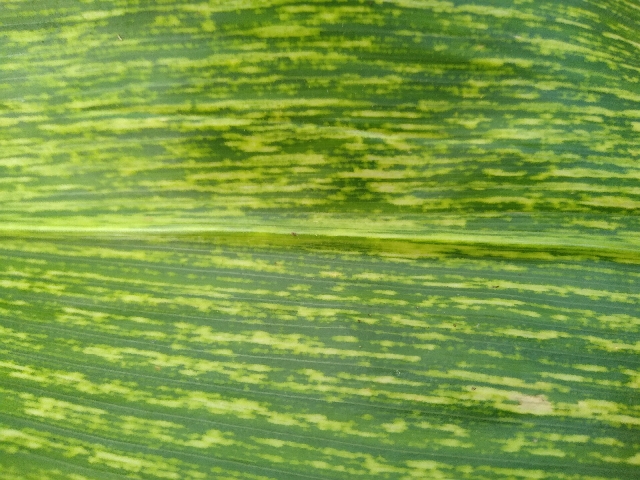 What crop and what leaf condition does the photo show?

maize, maize streak virus
